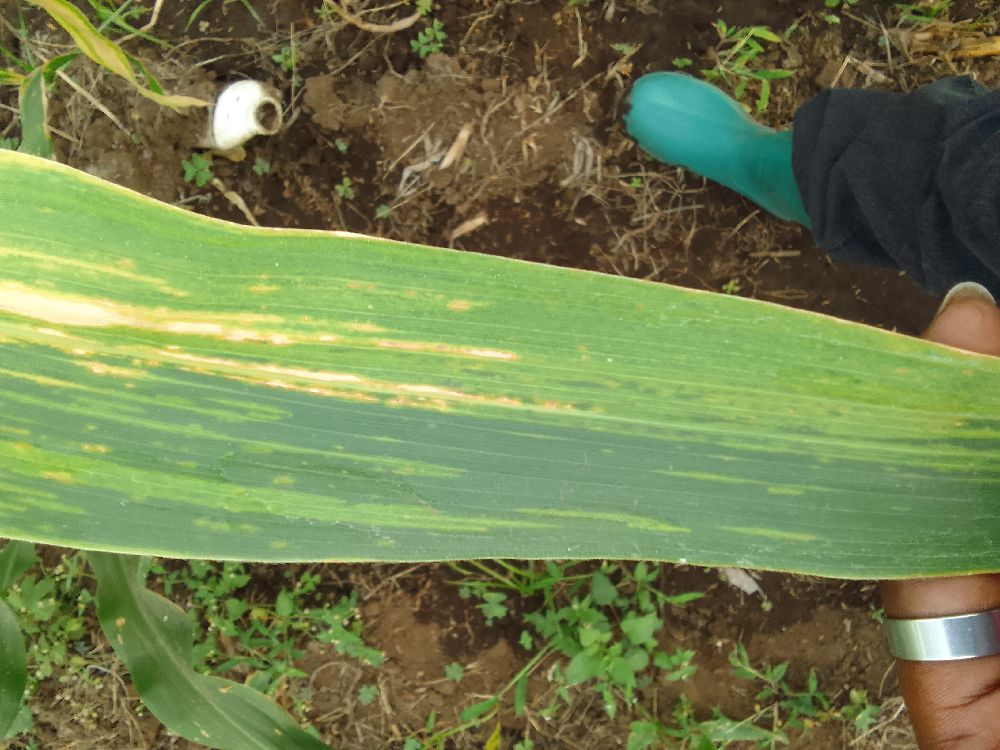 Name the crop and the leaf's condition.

maize, maize lethal necrosis
